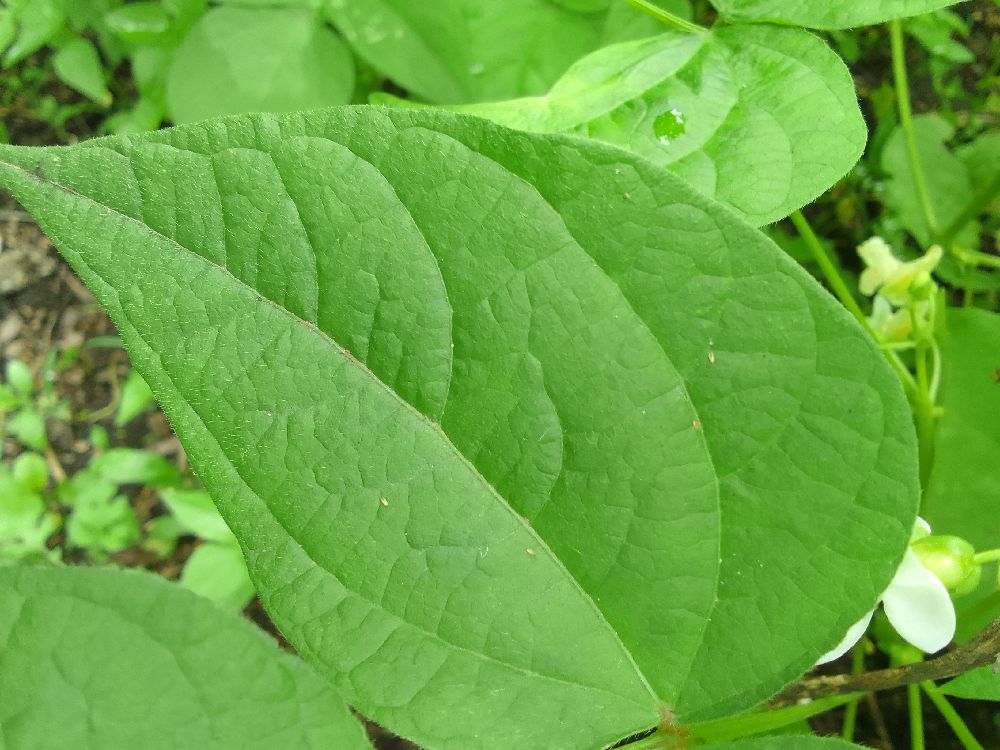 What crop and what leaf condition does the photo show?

common bean, healthy
